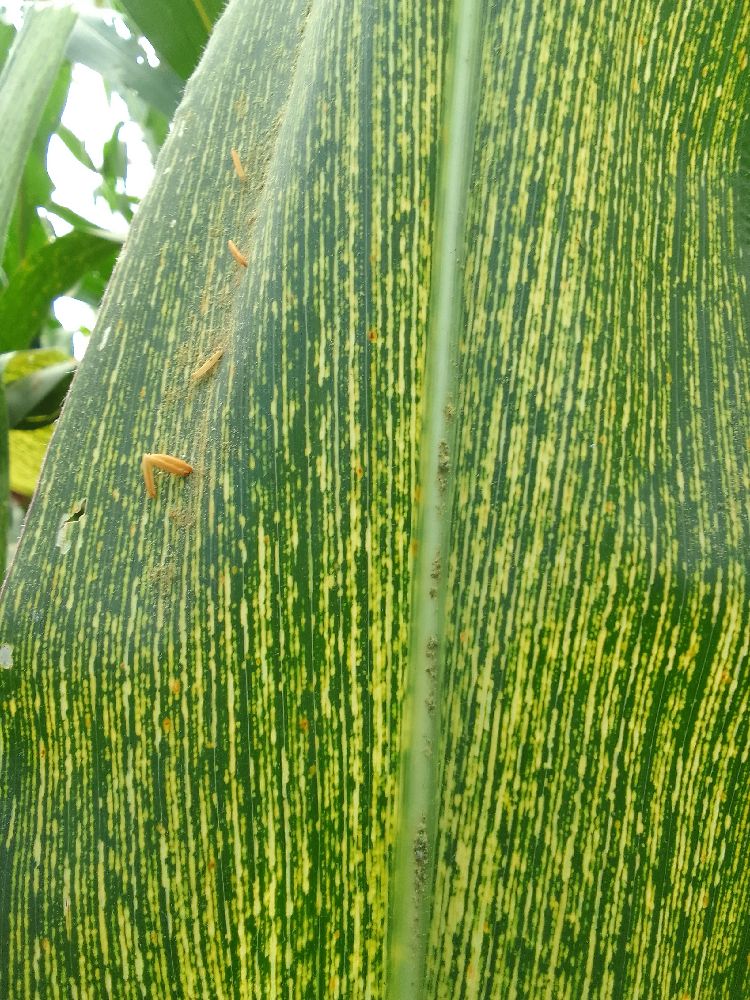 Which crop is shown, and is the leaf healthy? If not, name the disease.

maize, maize streak virus
